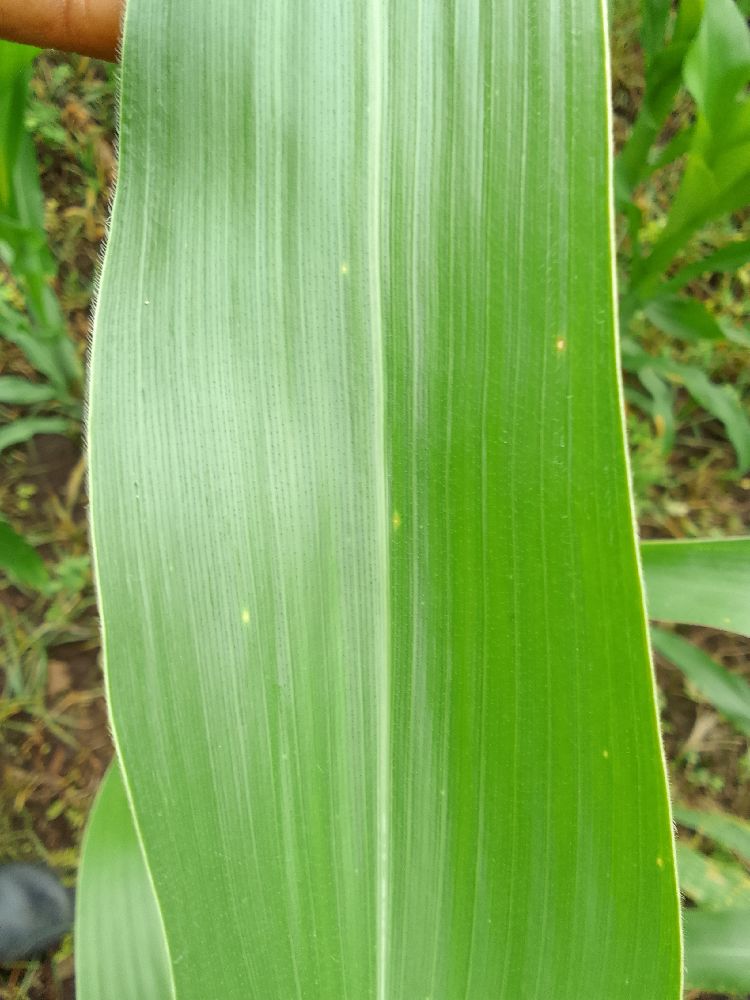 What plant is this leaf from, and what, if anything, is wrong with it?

maize, healthy
